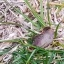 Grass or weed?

grass
